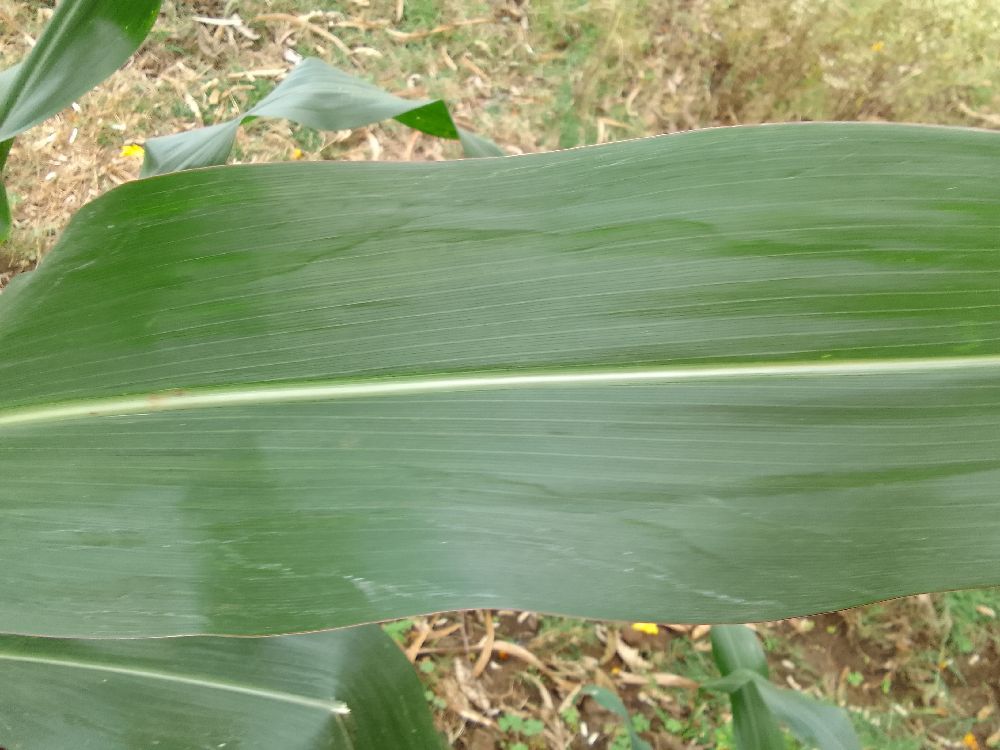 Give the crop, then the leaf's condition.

maize, healthy
